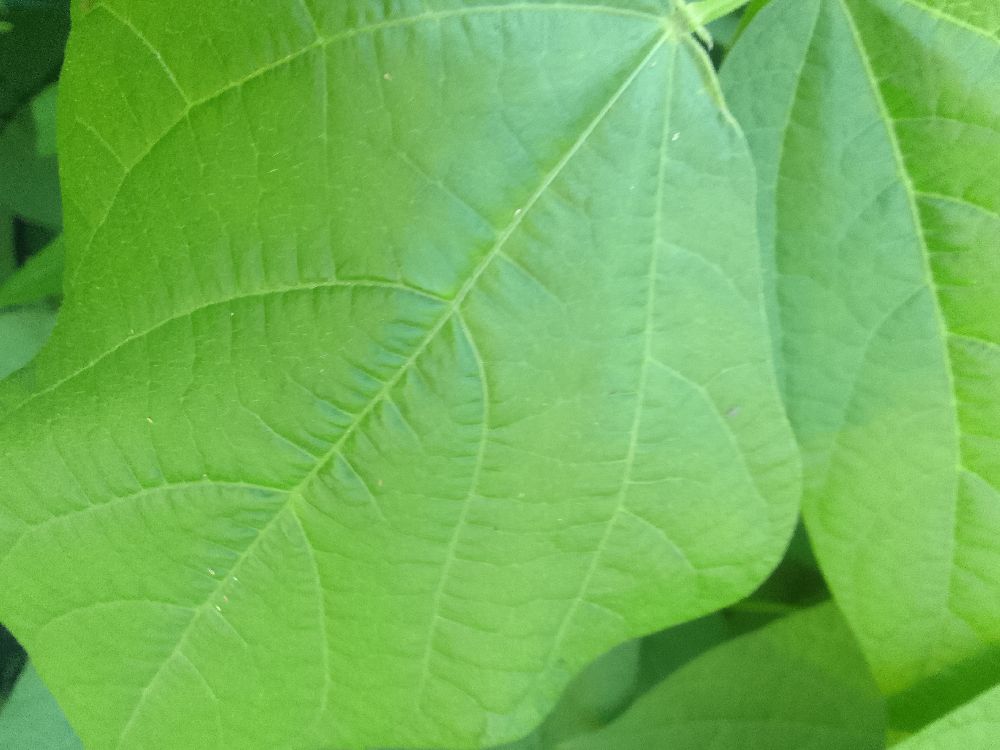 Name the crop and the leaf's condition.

common bean, healthy
